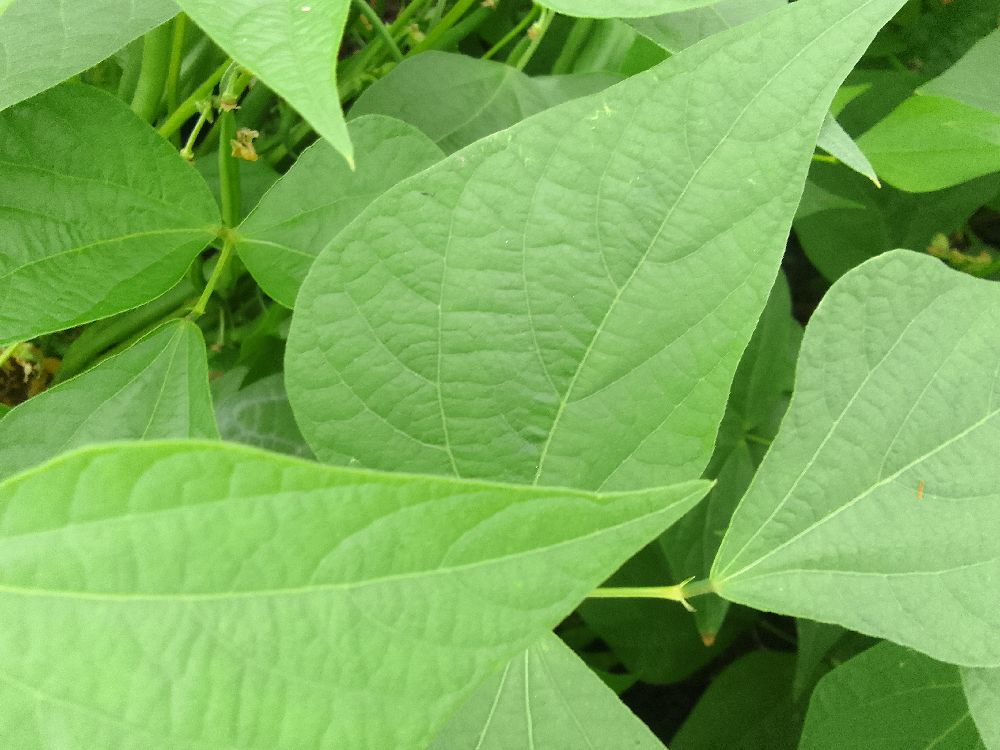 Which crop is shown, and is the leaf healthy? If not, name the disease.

common bean, healthy
